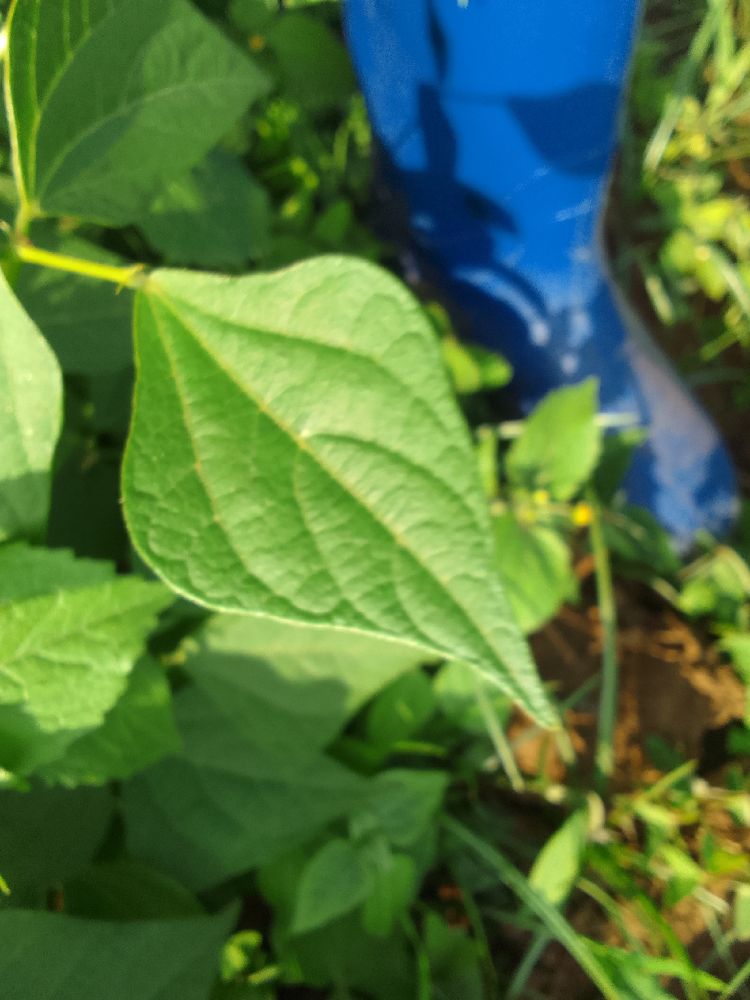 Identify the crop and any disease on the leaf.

common bean, healthy
